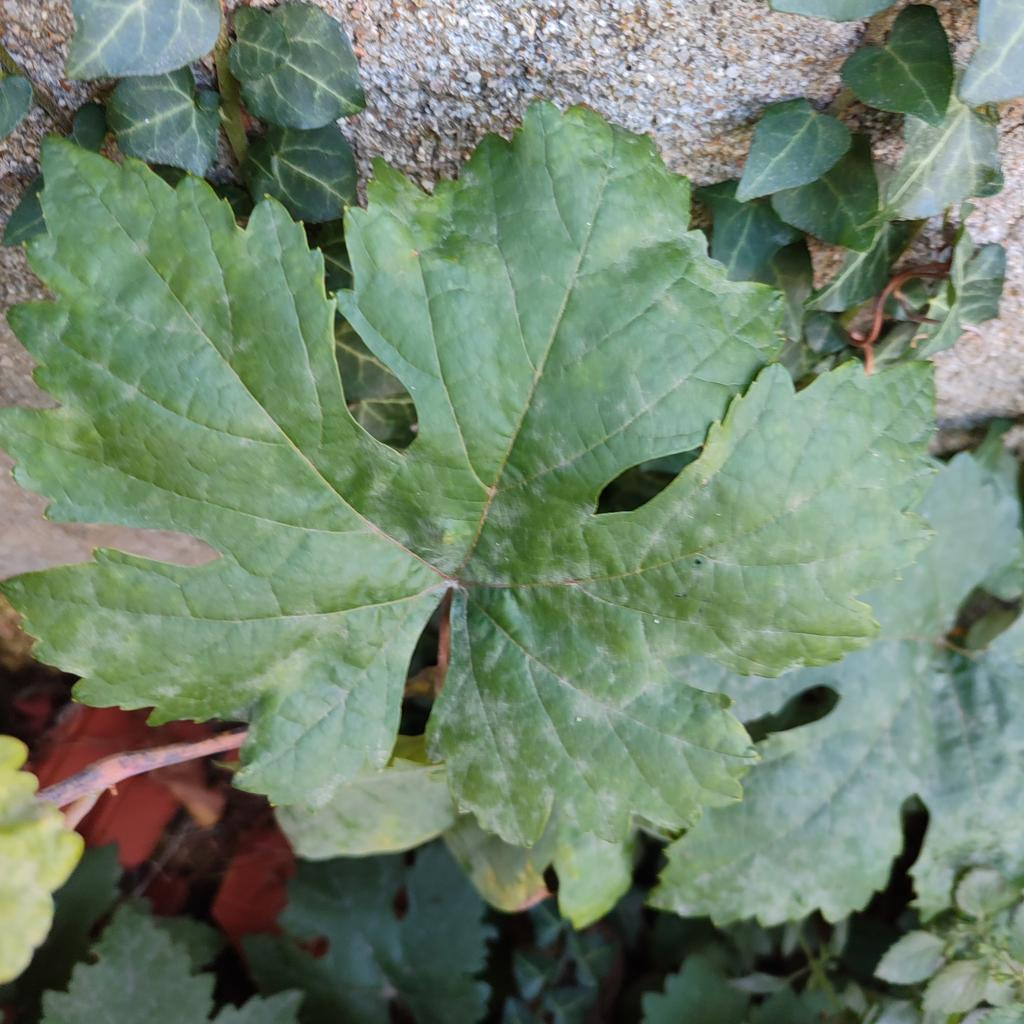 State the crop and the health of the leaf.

grapevine, powdery mildew
